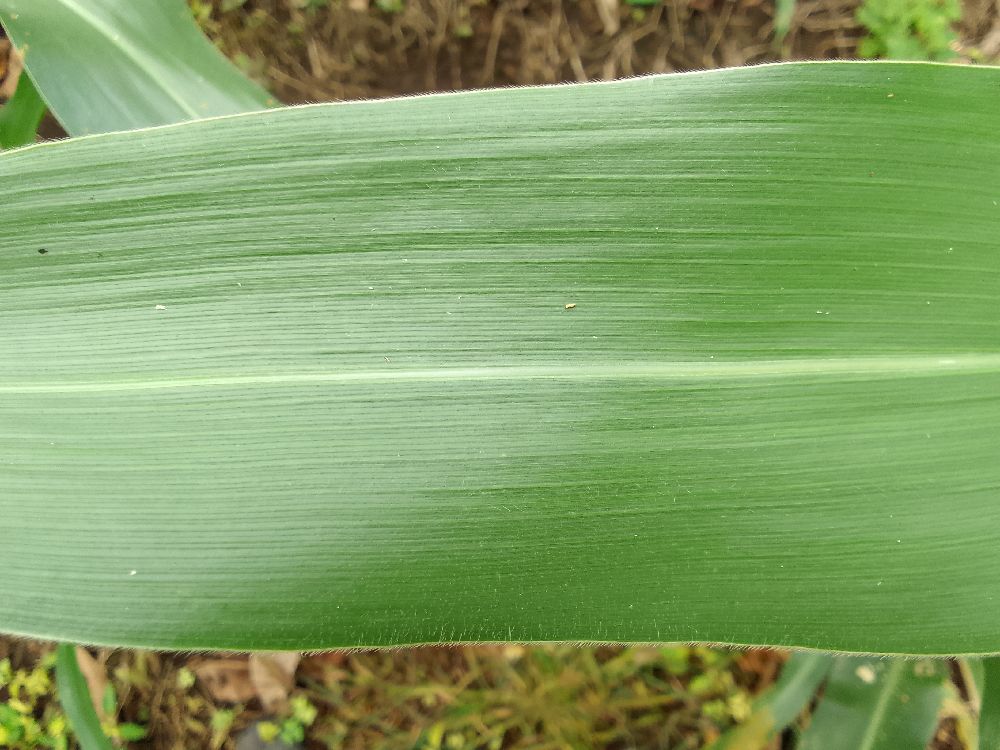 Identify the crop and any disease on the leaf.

maize, healthy
